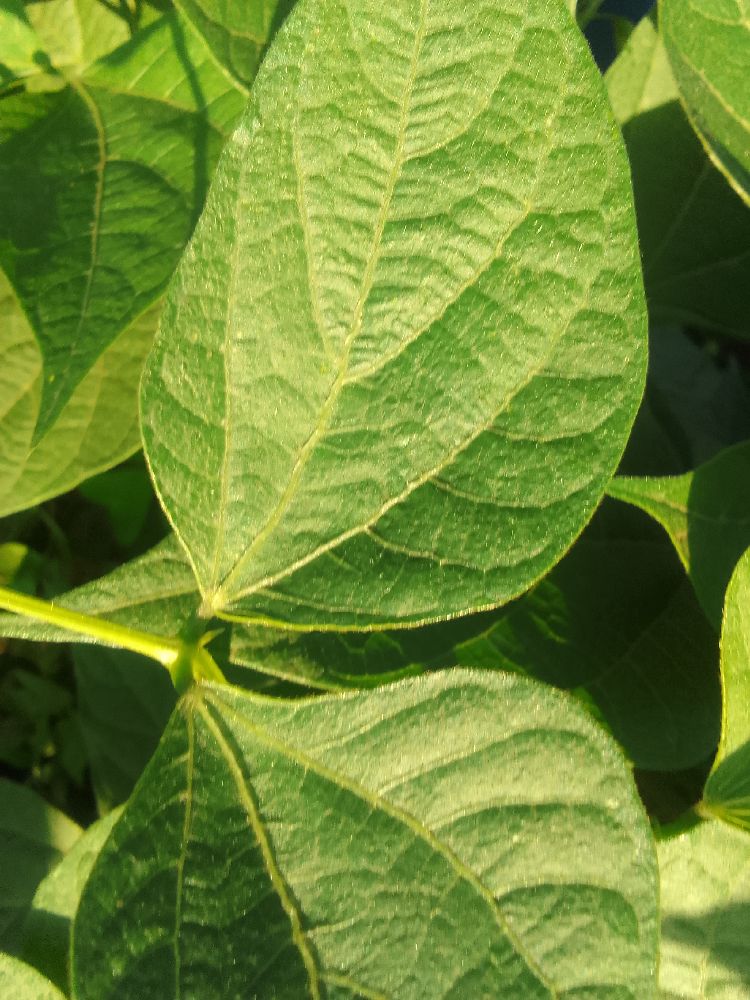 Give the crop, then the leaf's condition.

common bean, healthy
